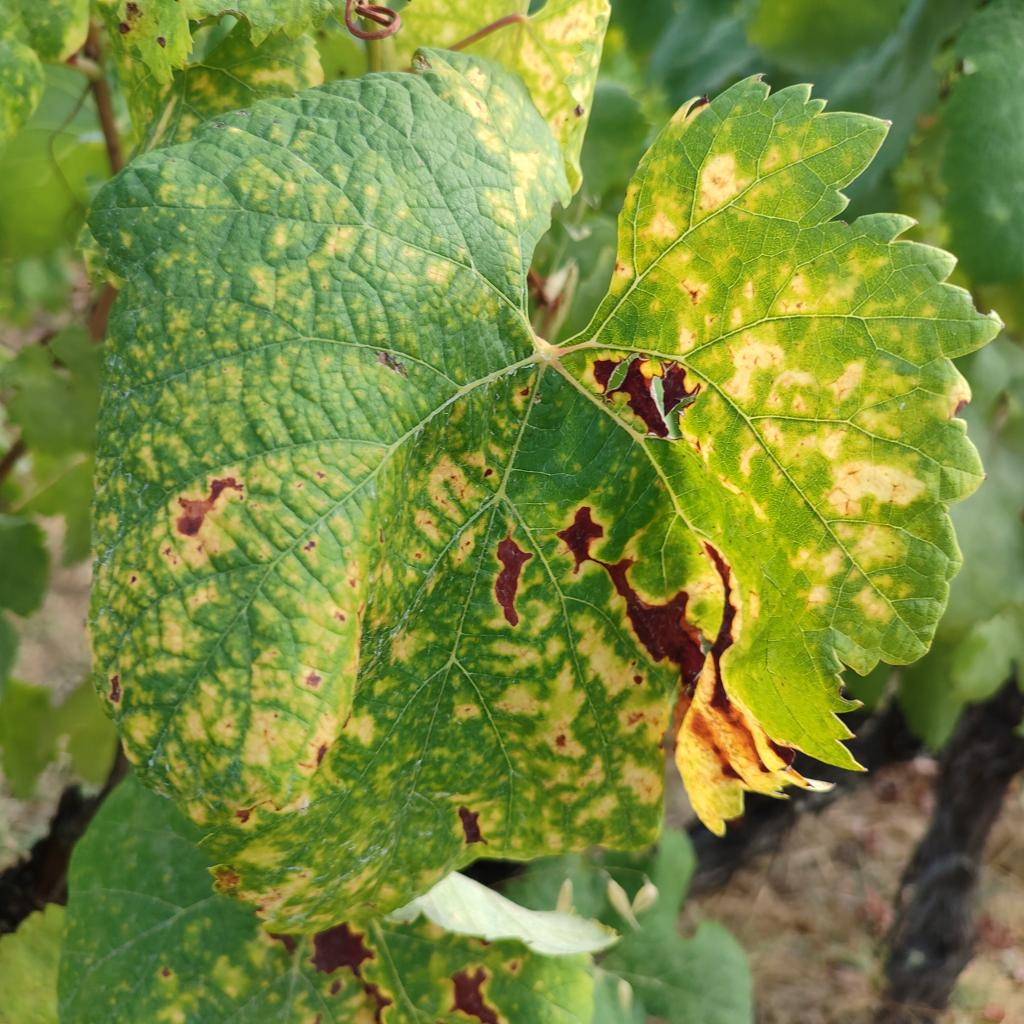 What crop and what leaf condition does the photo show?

grapevine, esca complex
